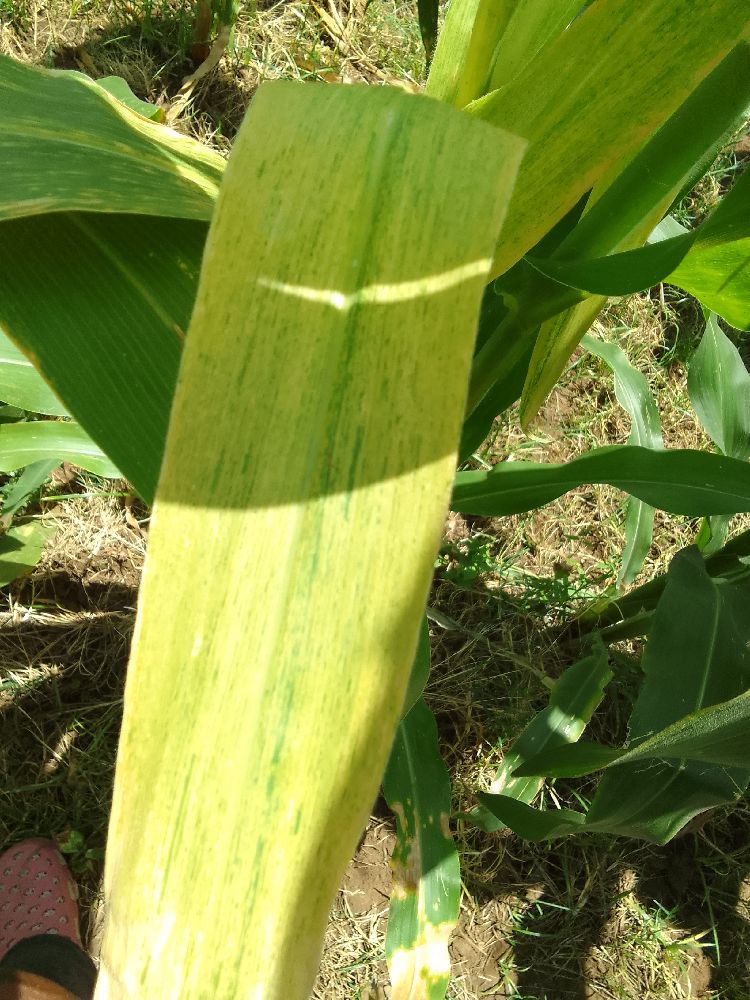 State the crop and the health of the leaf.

maize, maize lethal necrosis
